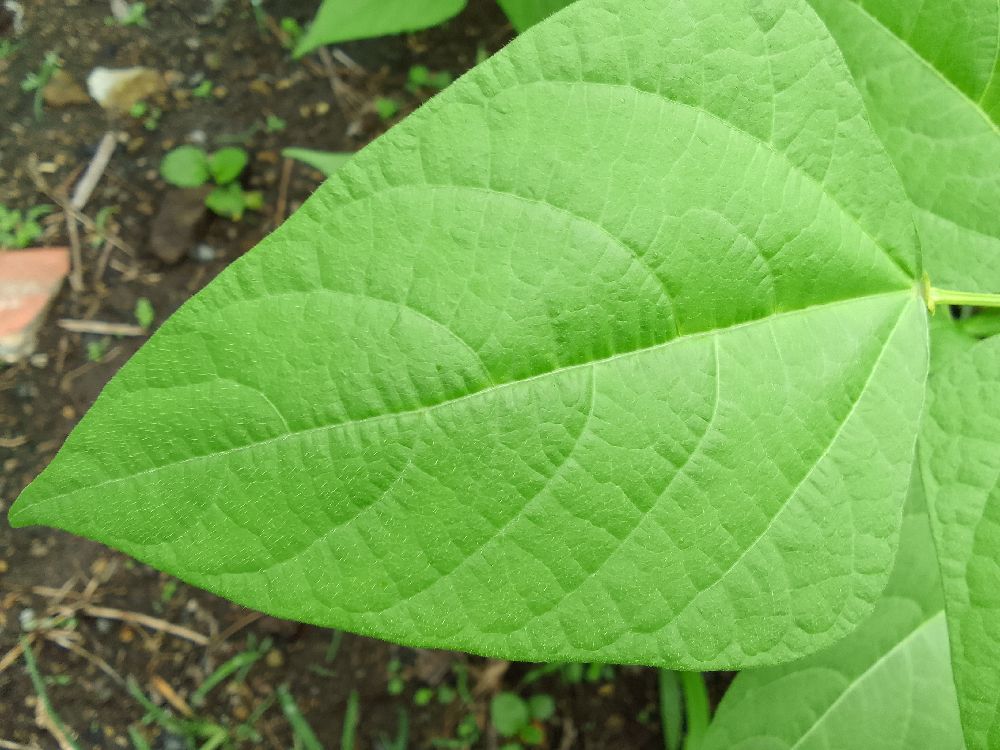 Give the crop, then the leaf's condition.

common bean, healthy
